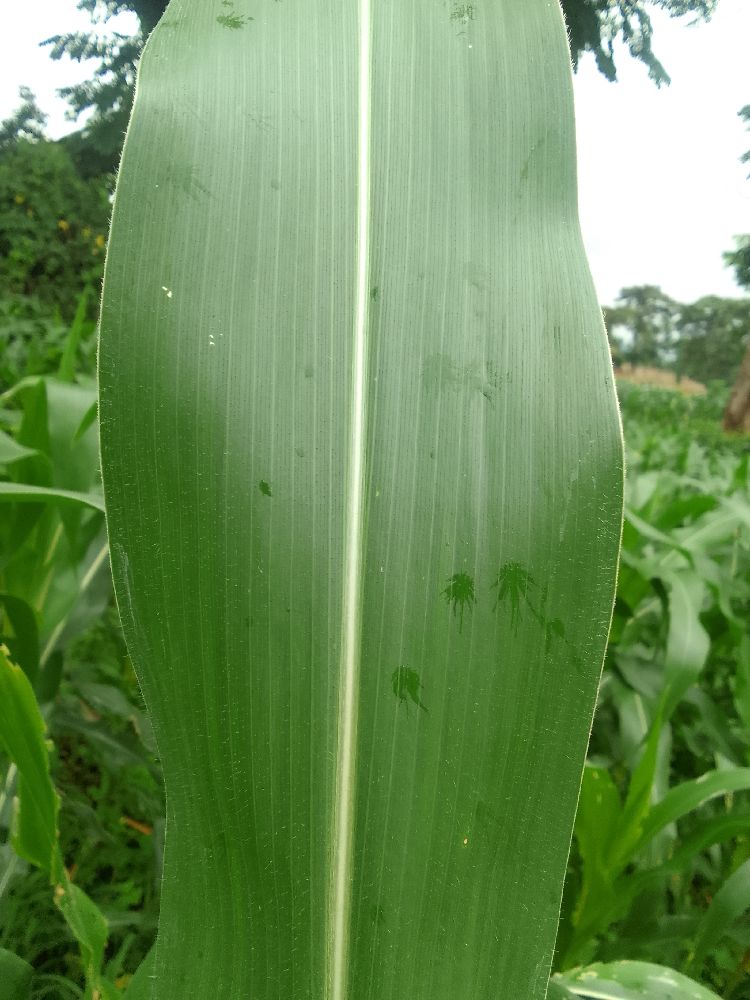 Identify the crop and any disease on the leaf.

maize, healthy
